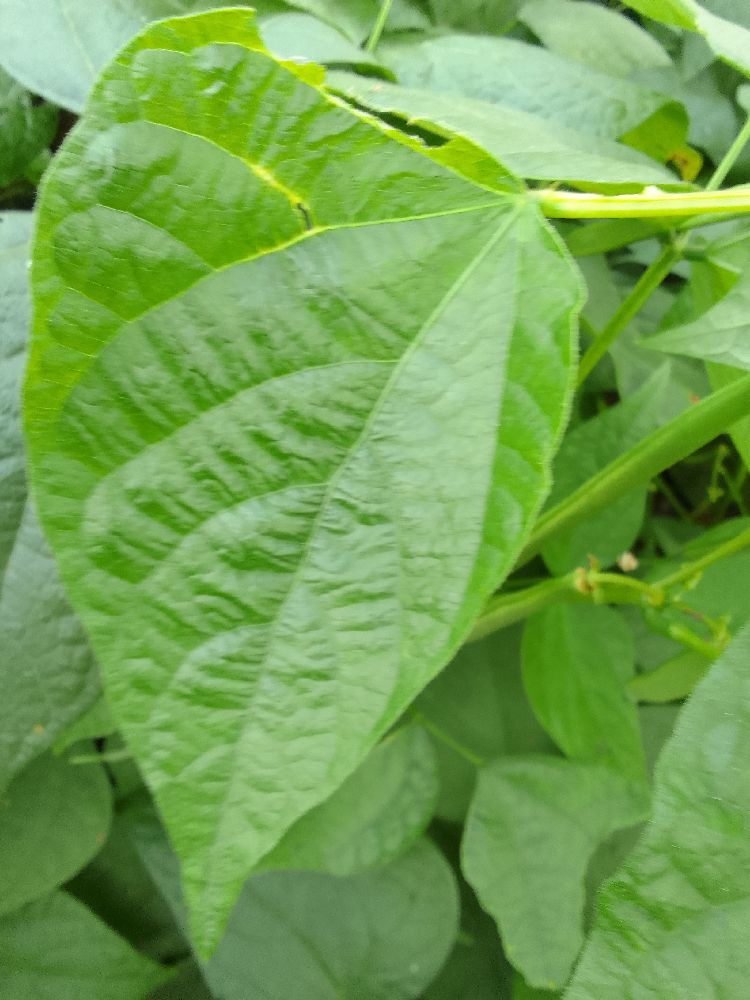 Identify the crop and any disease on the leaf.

common bean, healthy
